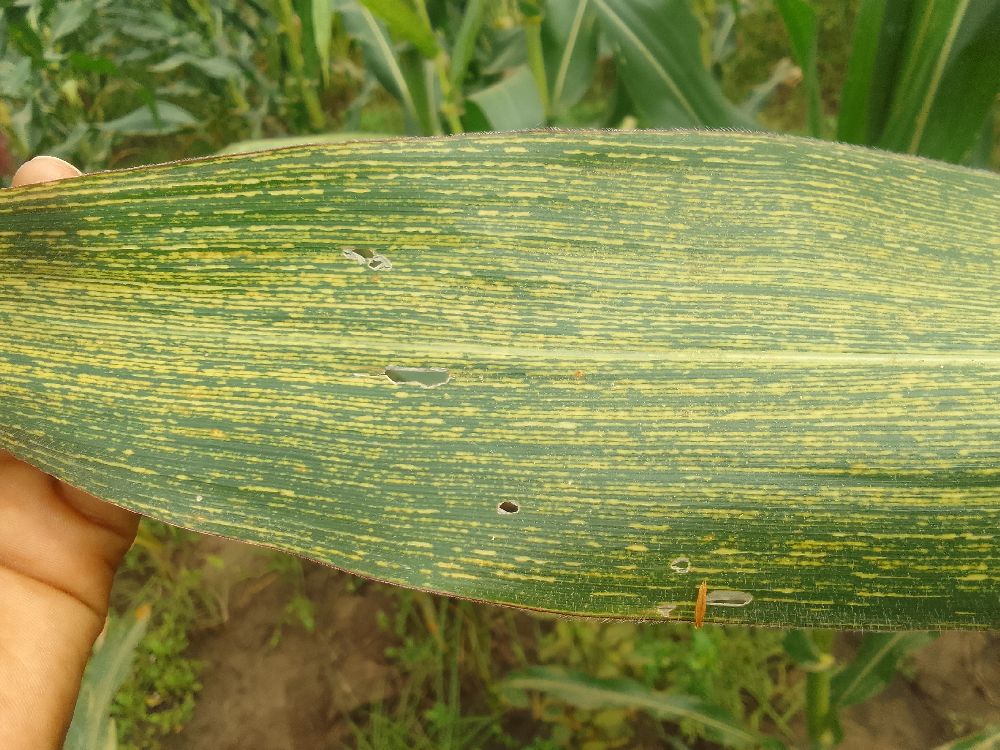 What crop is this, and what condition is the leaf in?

maize, maize streak virus
